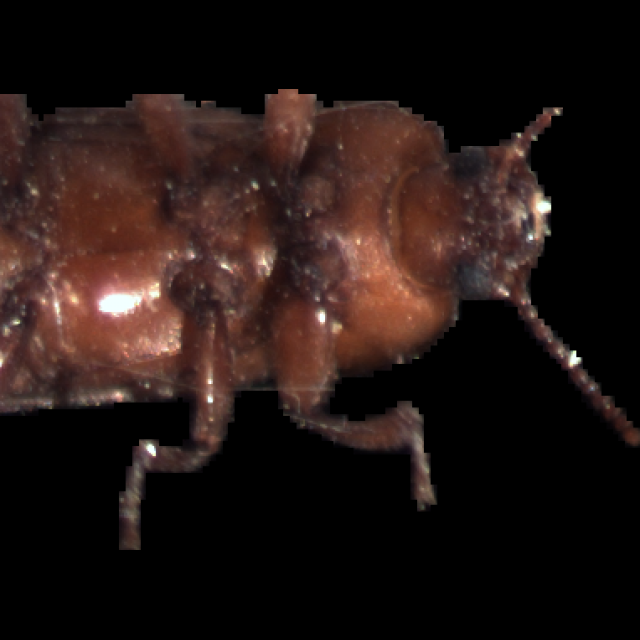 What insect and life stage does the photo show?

mealworm beetle
